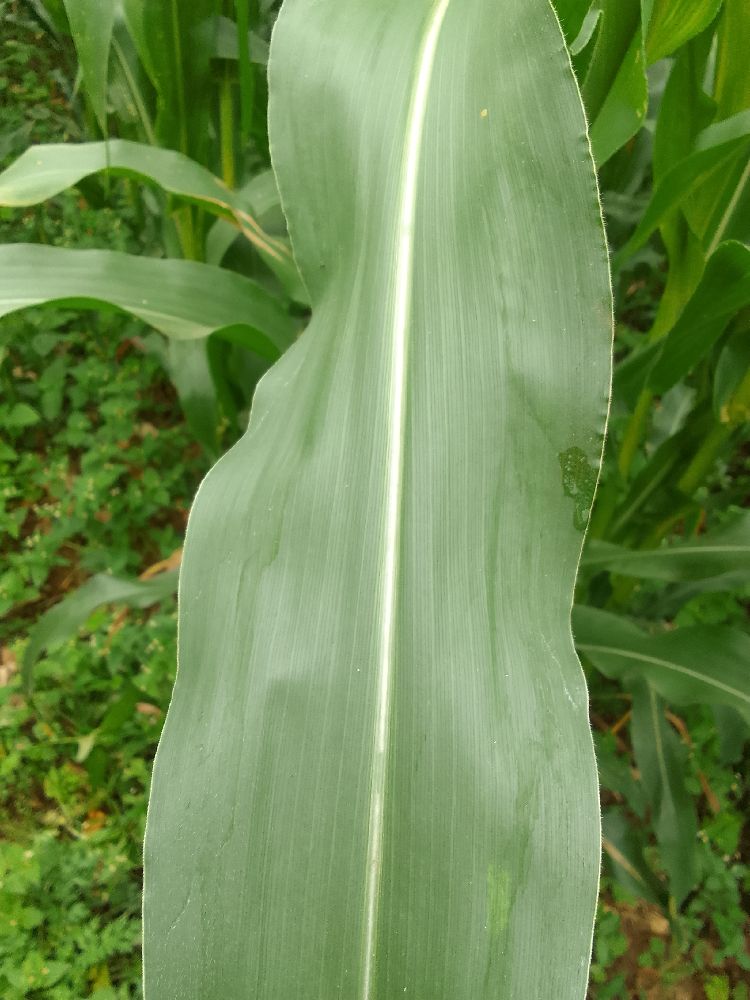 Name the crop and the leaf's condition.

maize, healthy
